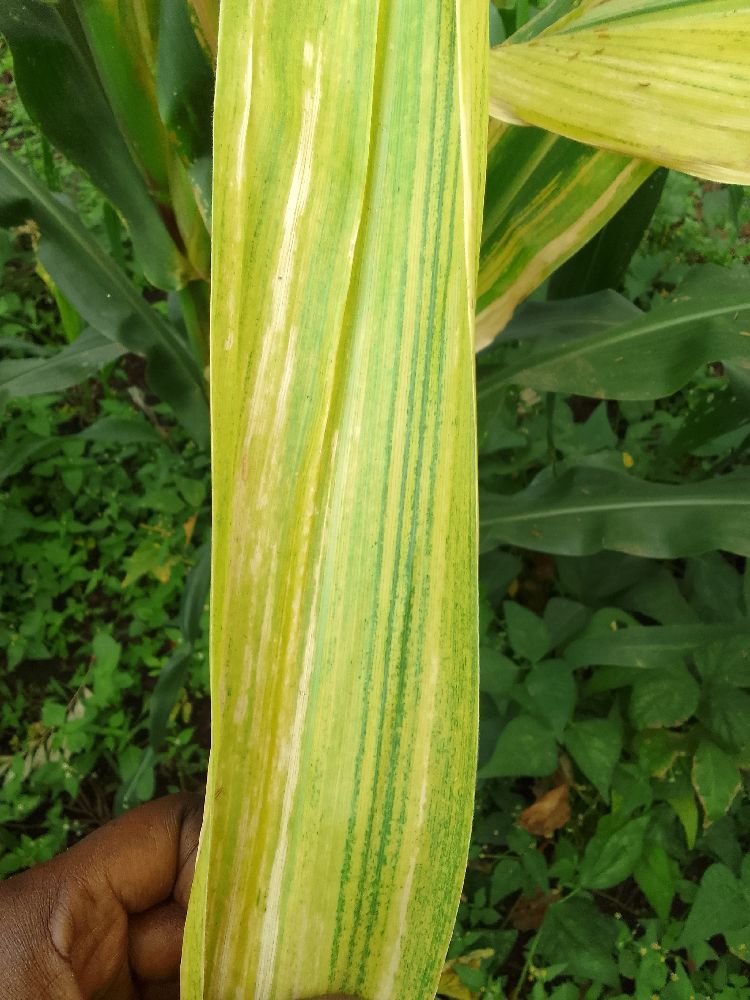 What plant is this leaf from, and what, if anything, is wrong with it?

maize, maize lethal necrosis
